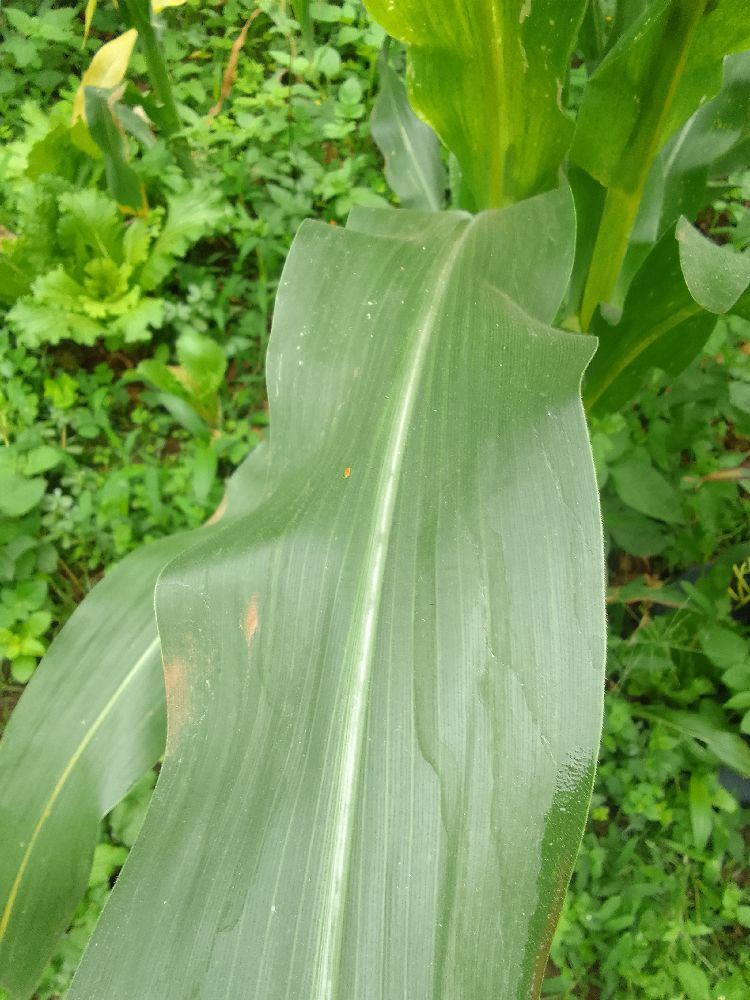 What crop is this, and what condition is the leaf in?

maize, healthy
